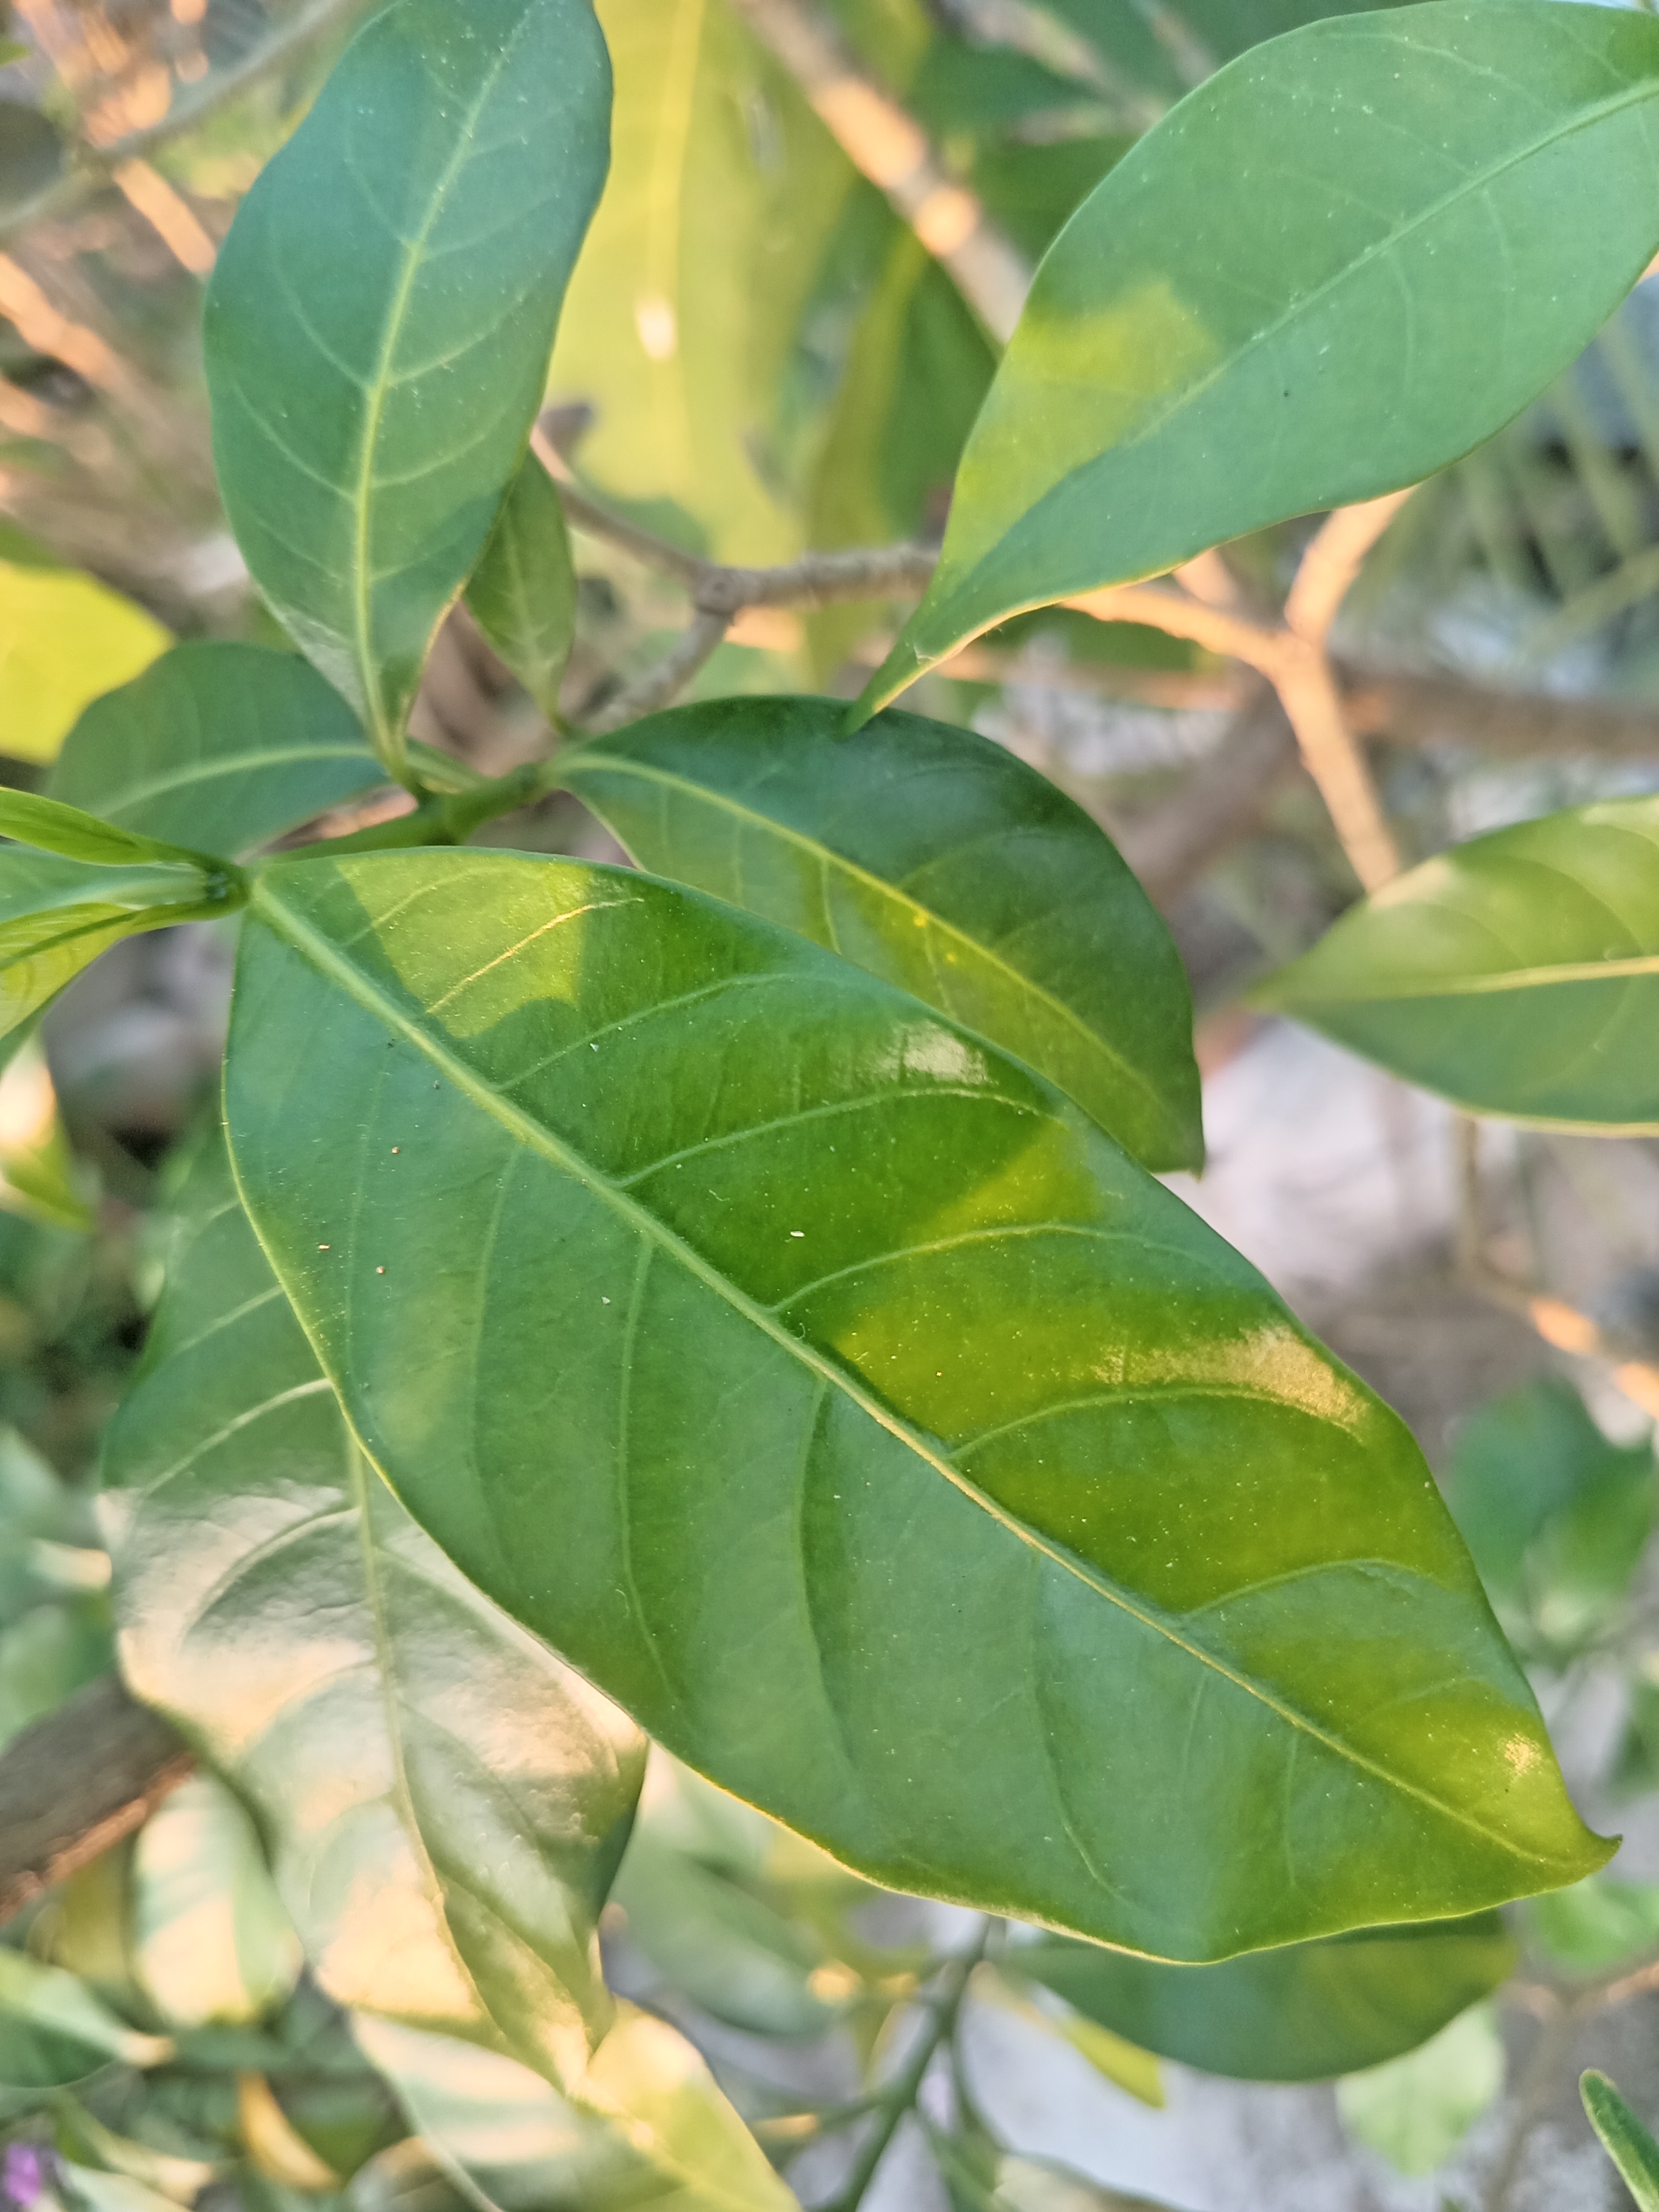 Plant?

togor
